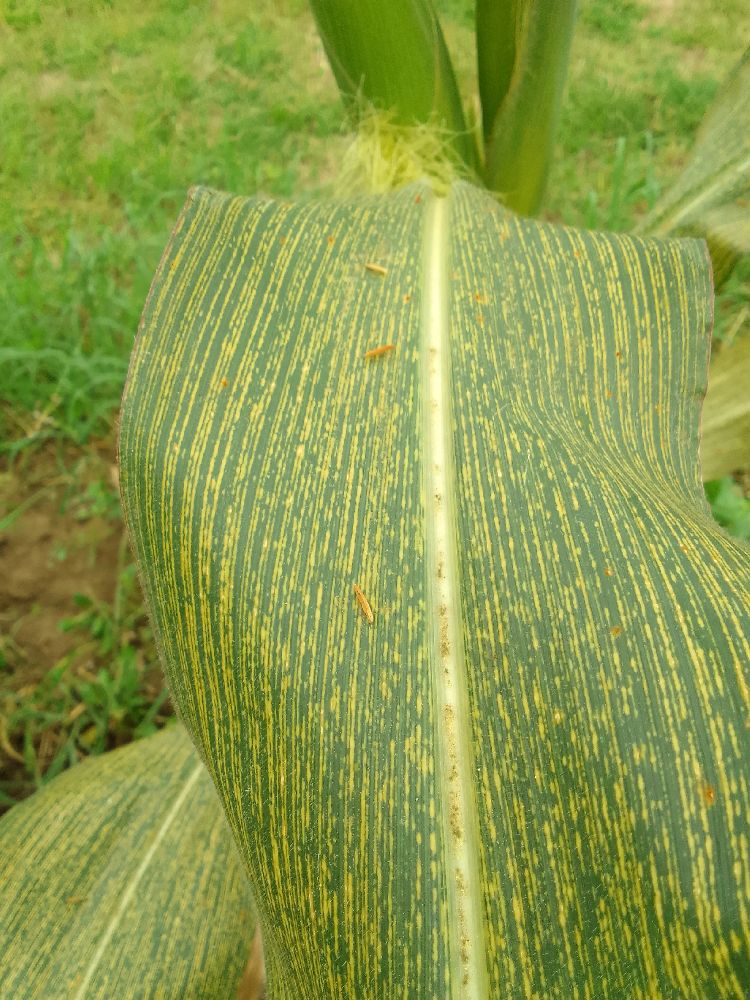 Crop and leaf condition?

maize, maize streak virus
